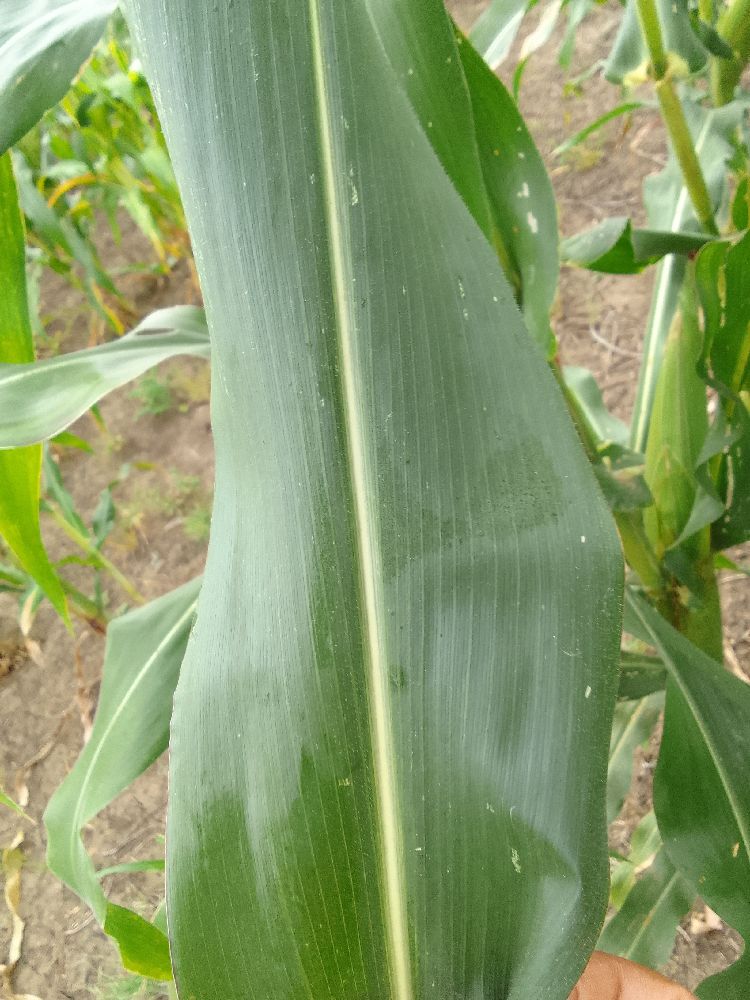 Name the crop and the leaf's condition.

maize, healthy
